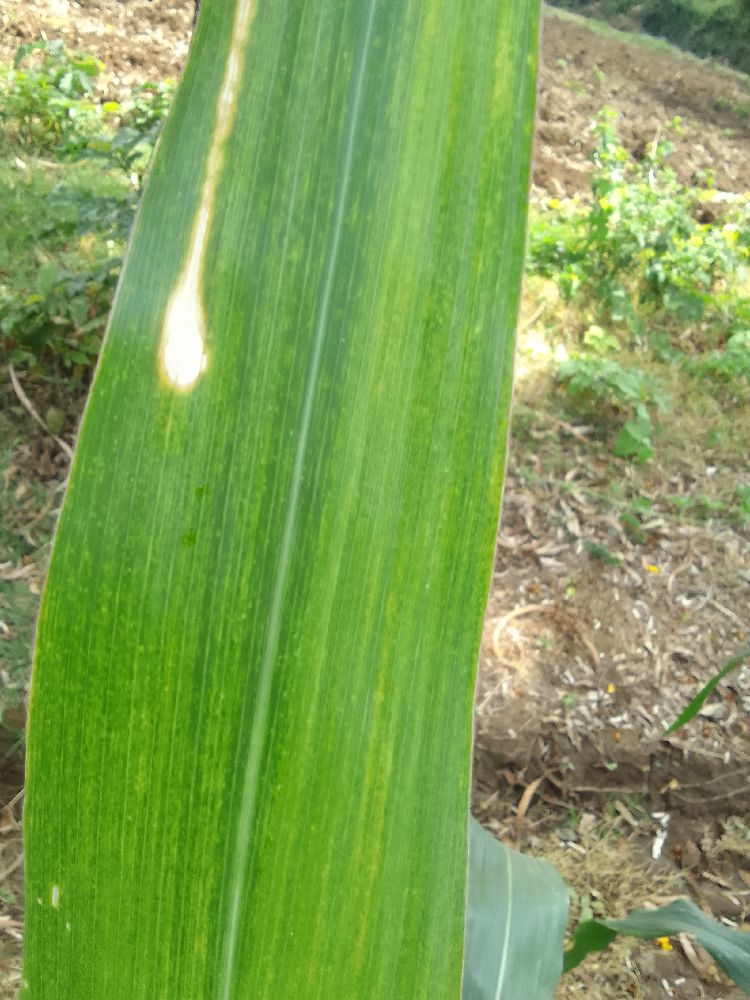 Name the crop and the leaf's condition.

maize, maize lethal necrosis
